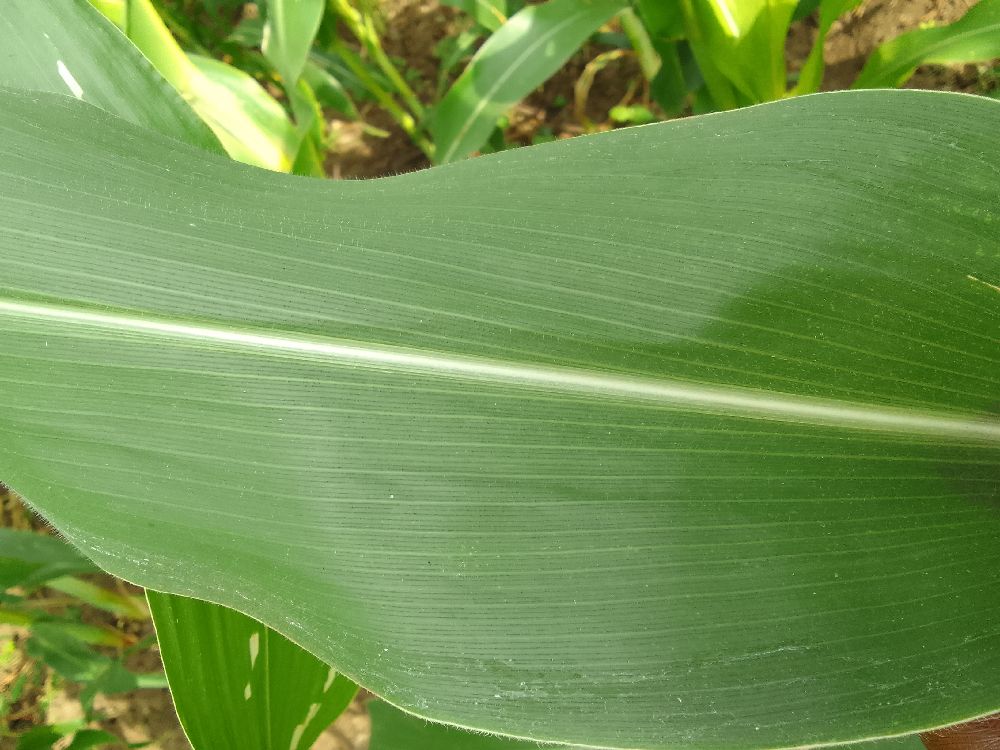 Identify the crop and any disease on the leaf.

maize, healthy
